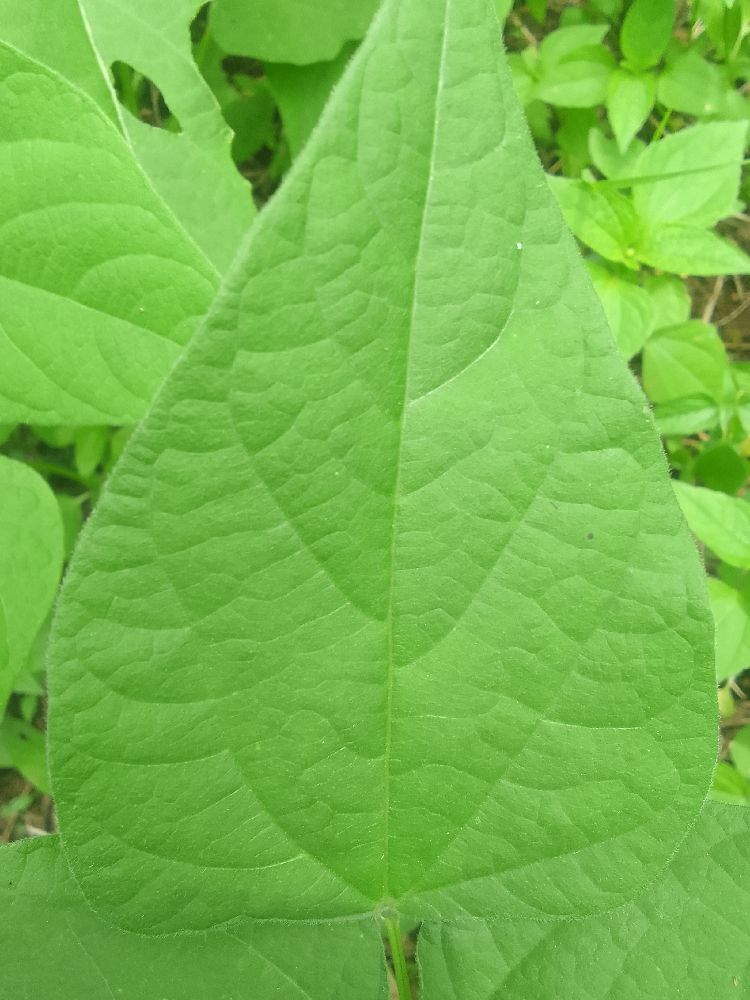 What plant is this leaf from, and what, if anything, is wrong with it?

common bean, healthy
